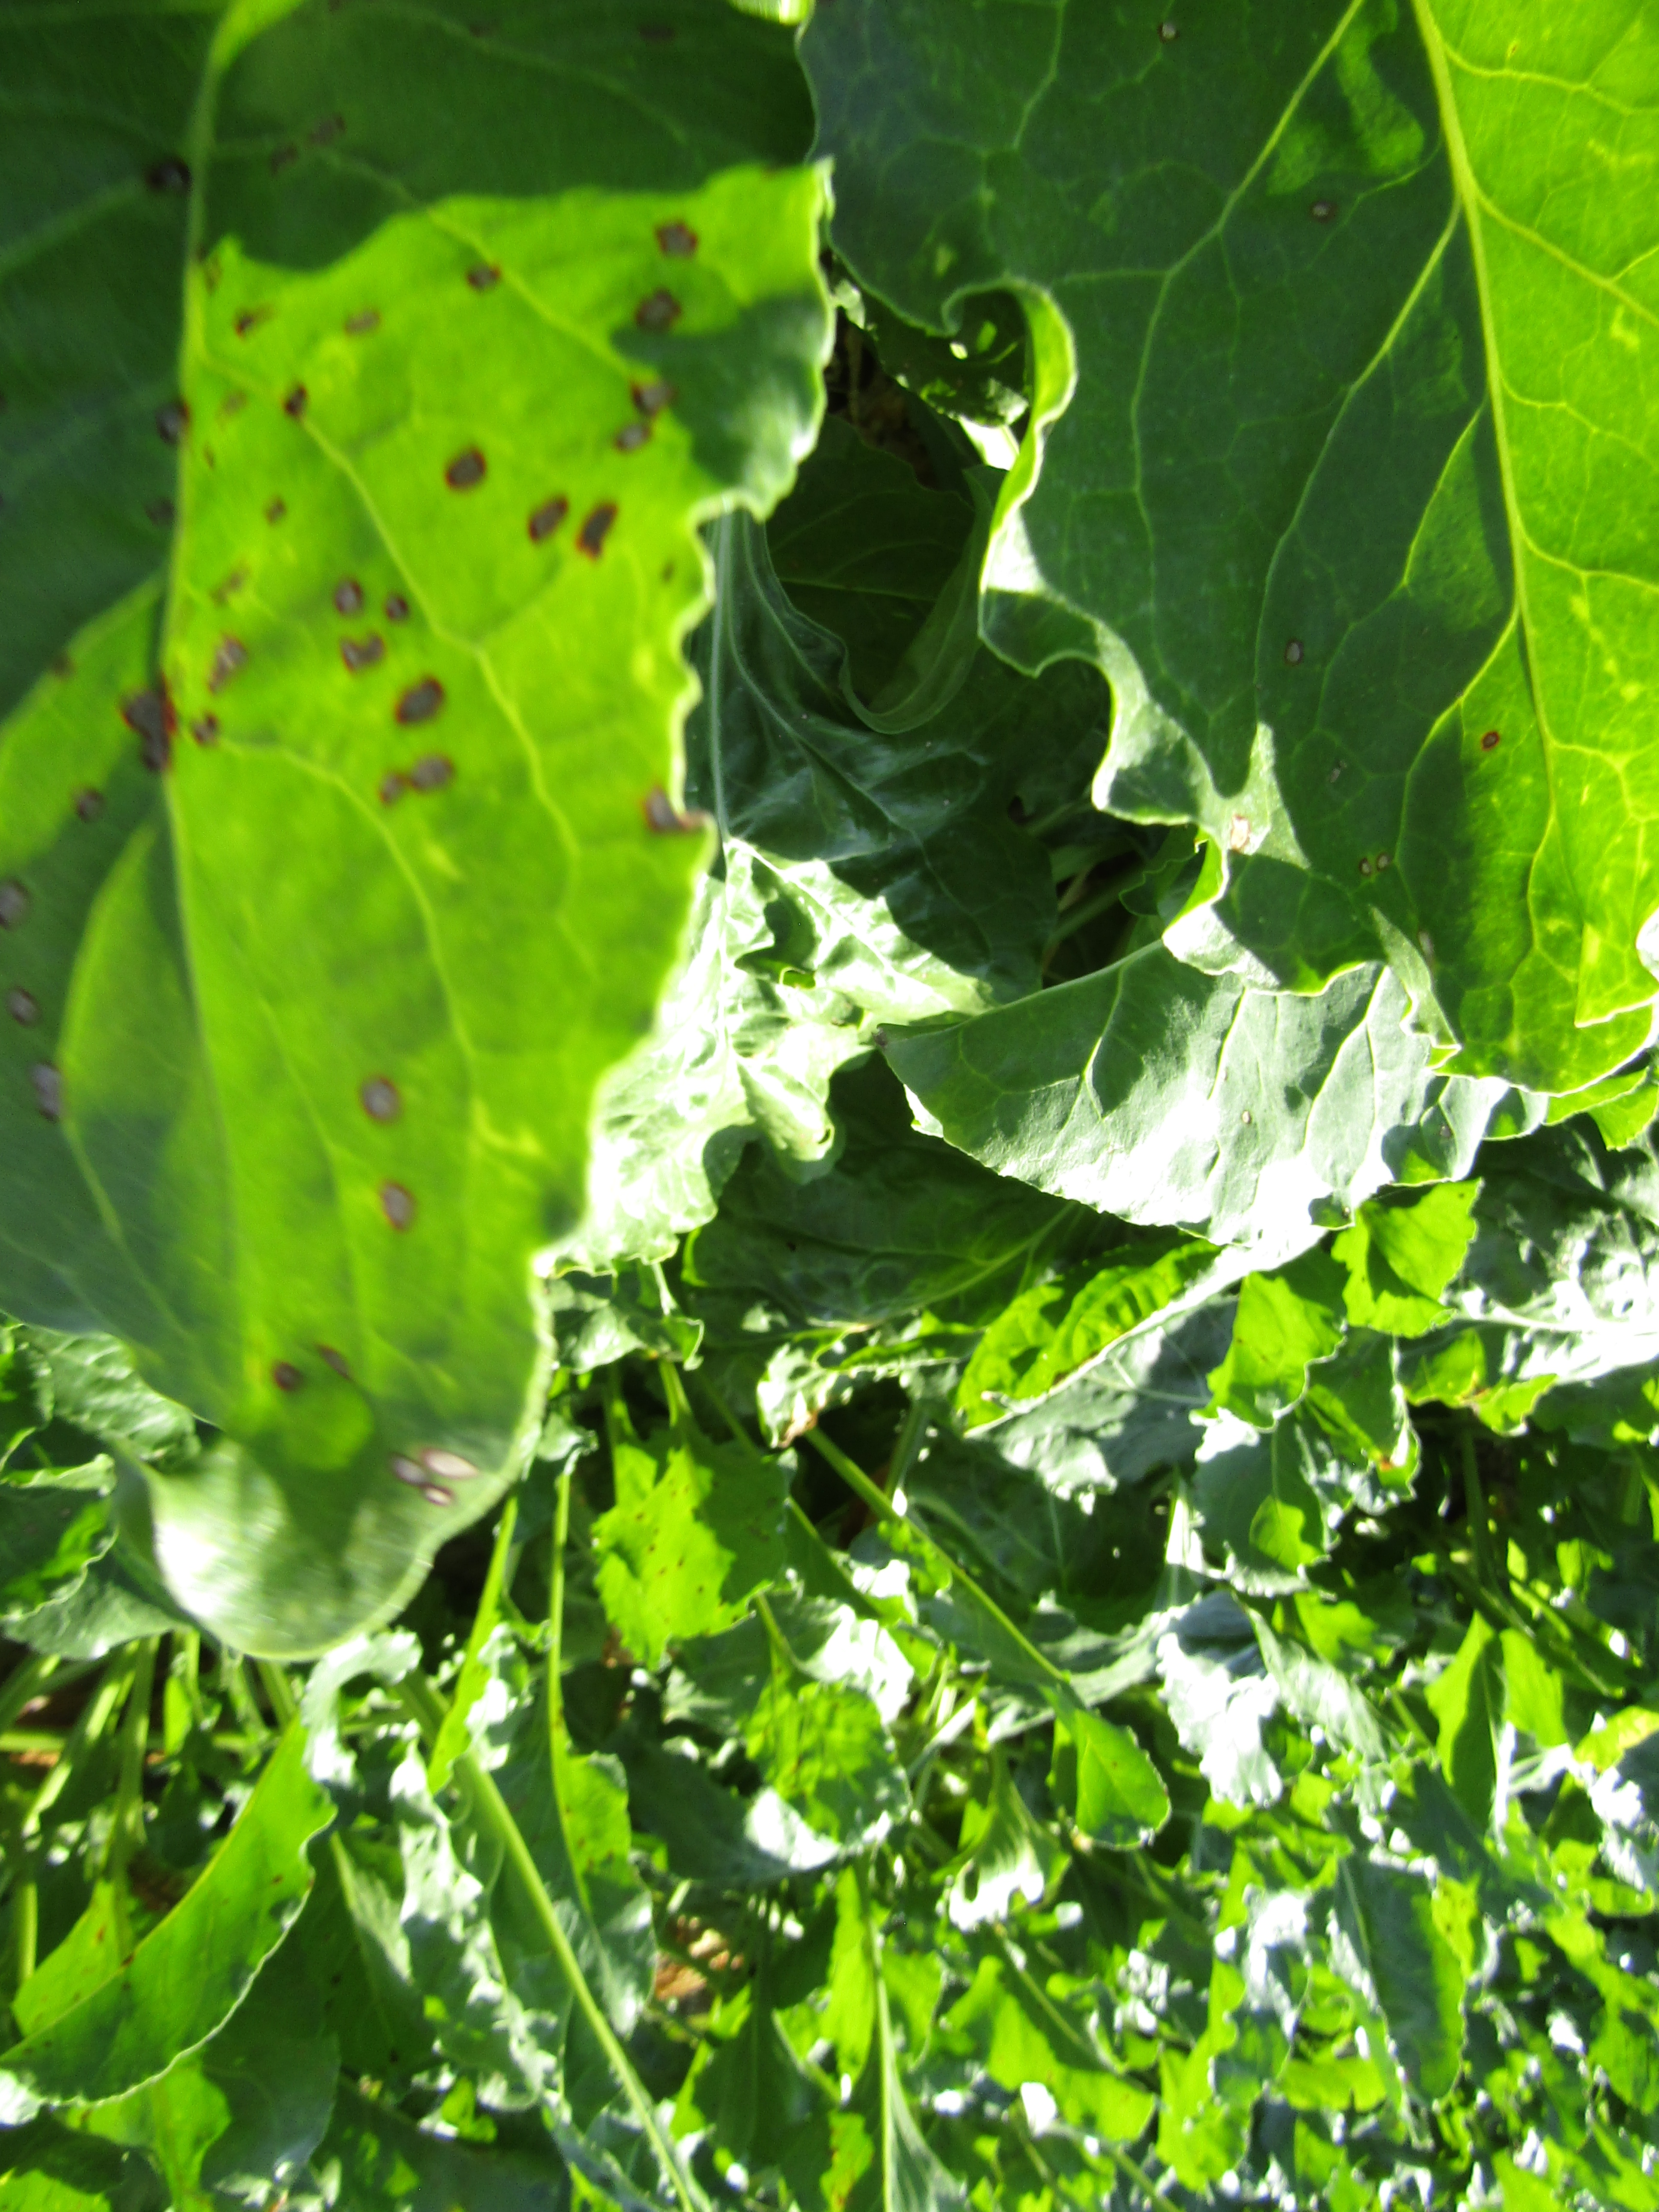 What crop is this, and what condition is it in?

beet, cercospora
